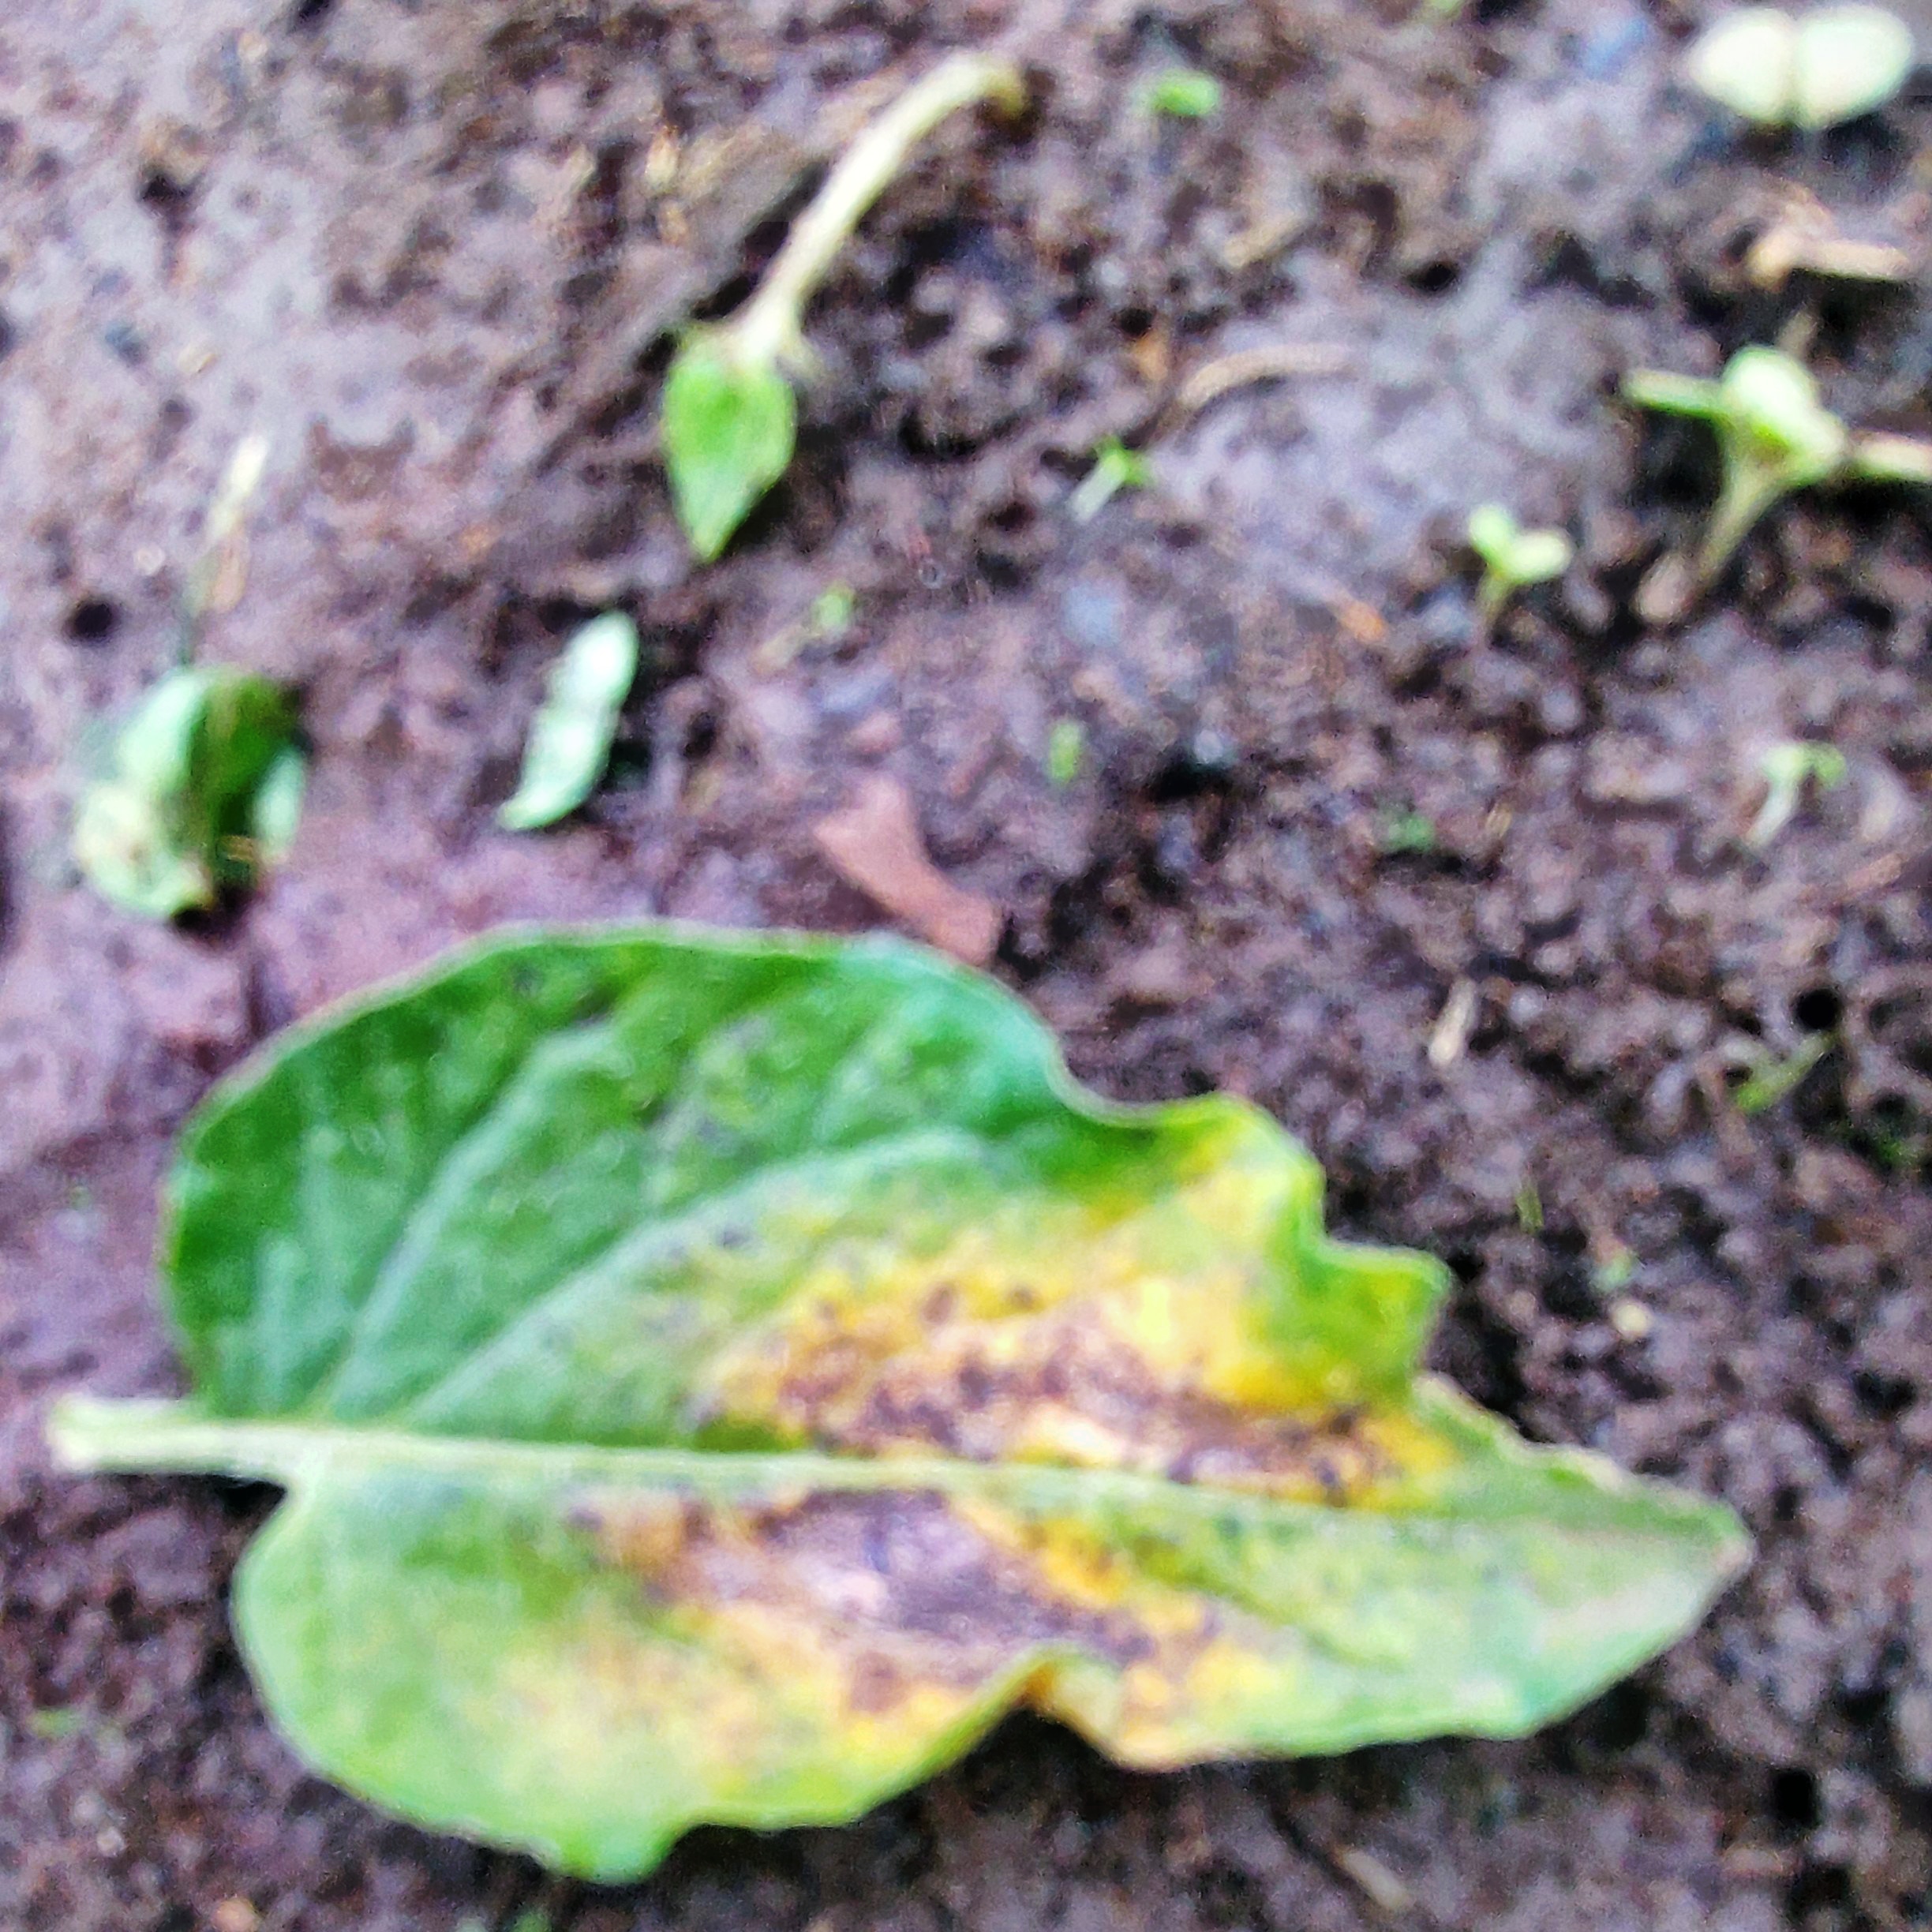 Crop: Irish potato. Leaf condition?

late blight
